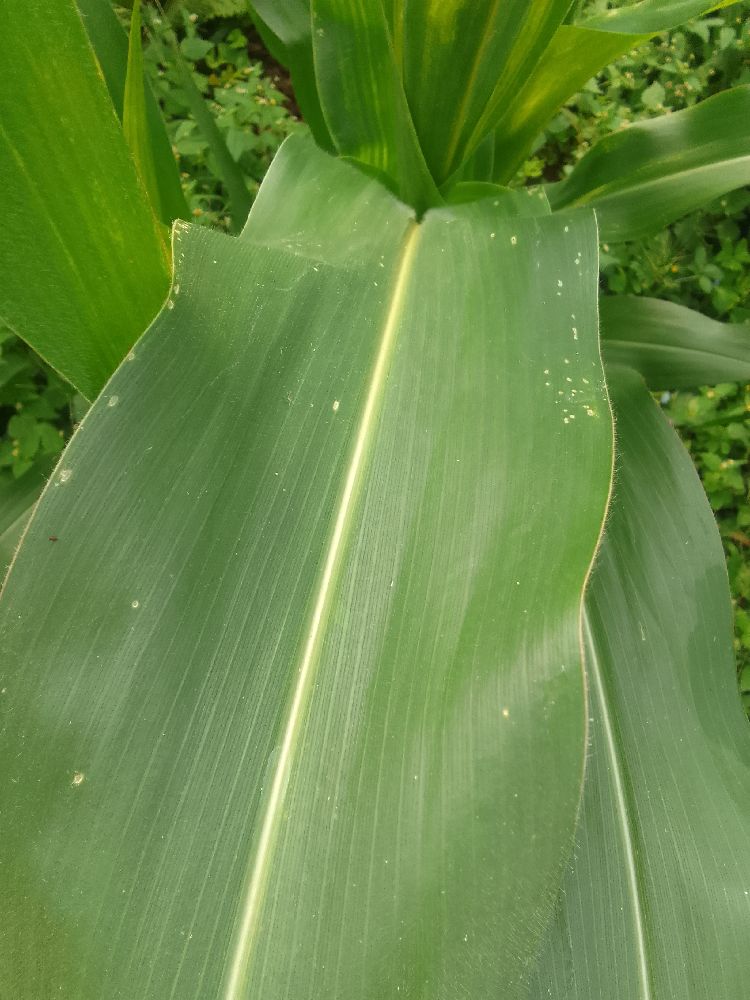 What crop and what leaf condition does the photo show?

maize, healthy
